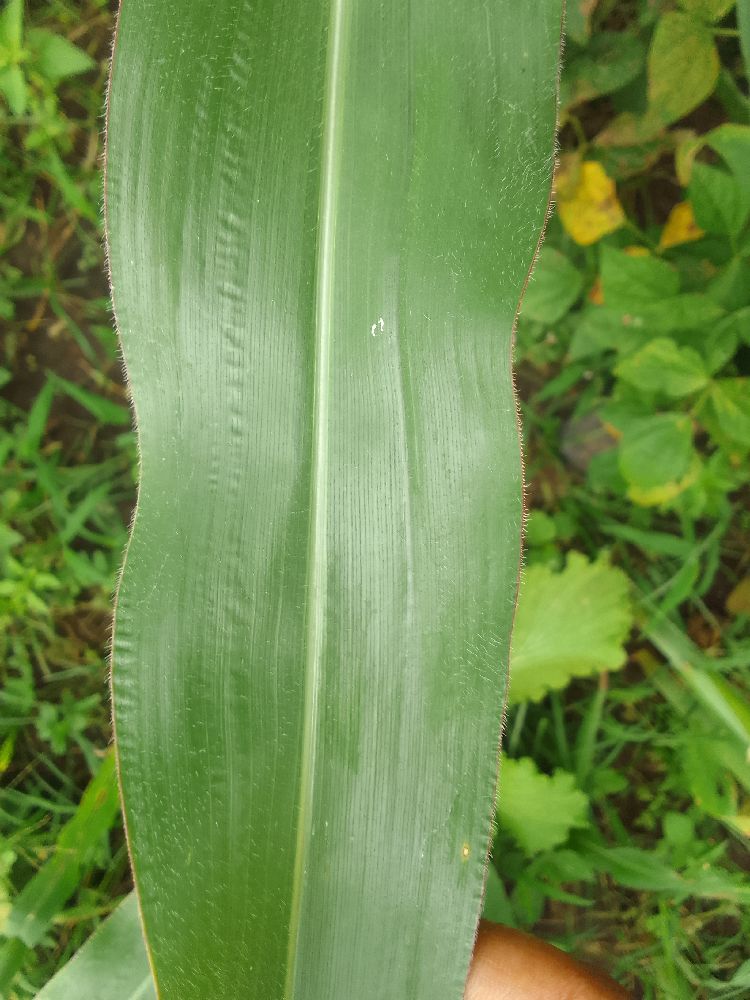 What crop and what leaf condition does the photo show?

maize, healthy
